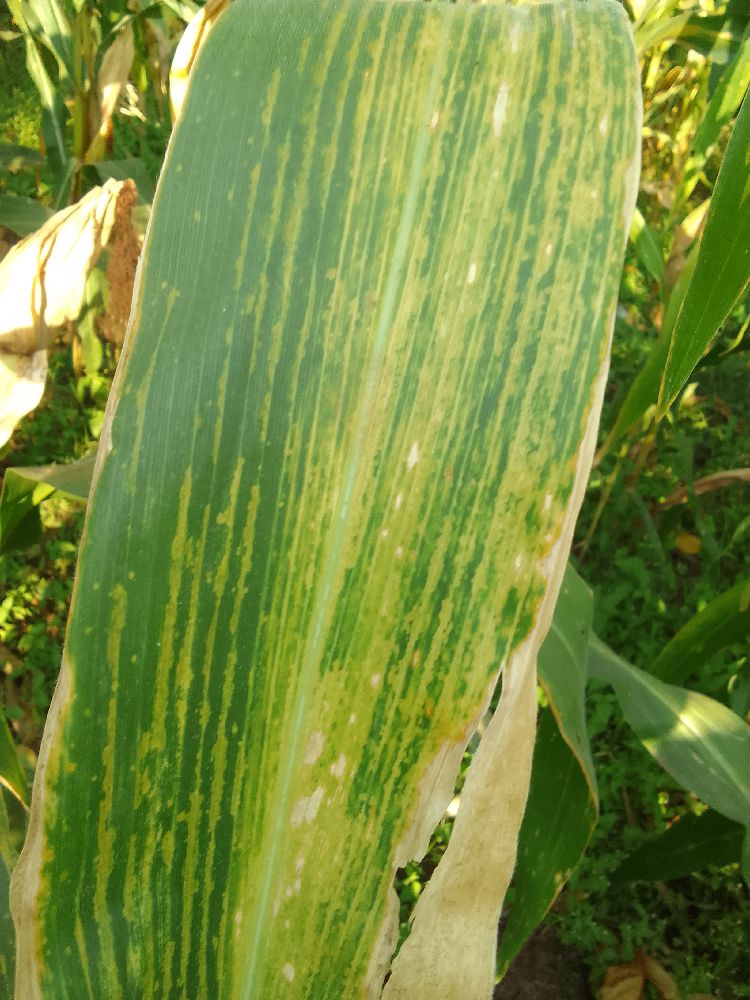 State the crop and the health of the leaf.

maize, maize lethal necrosis
